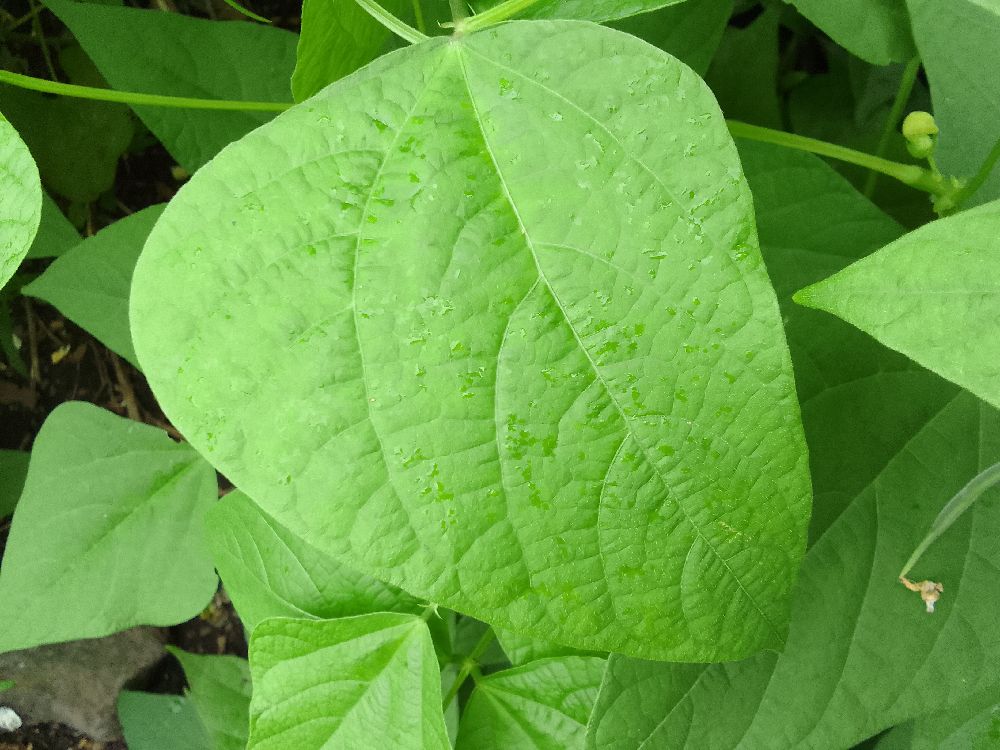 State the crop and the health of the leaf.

common bean, healthy
